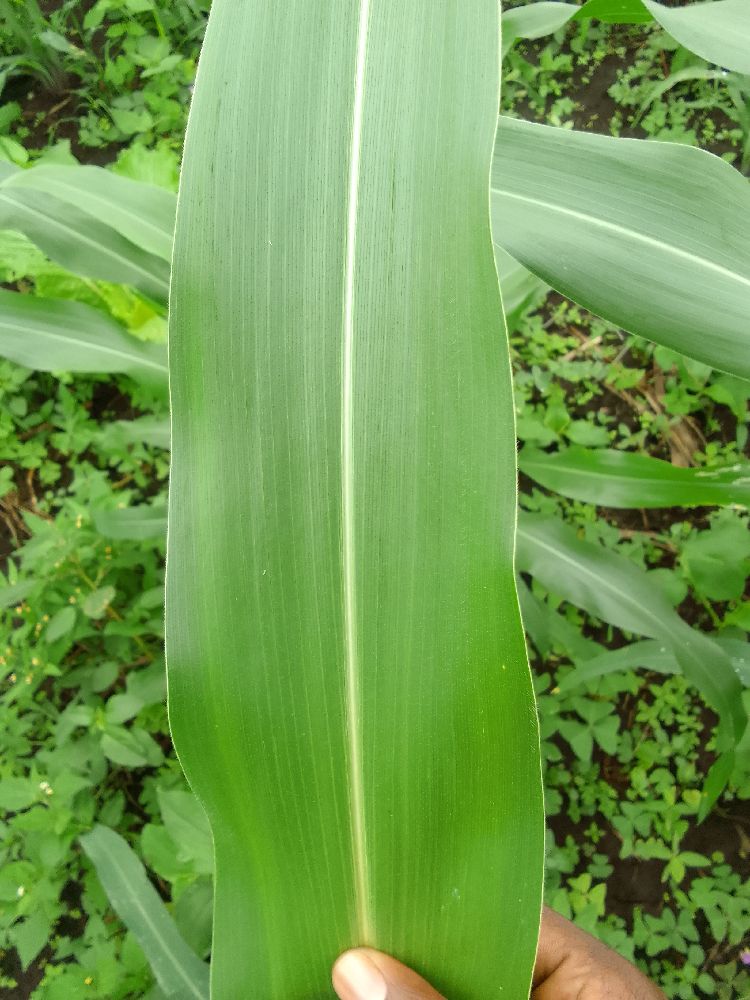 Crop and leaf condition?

maize, healthy
